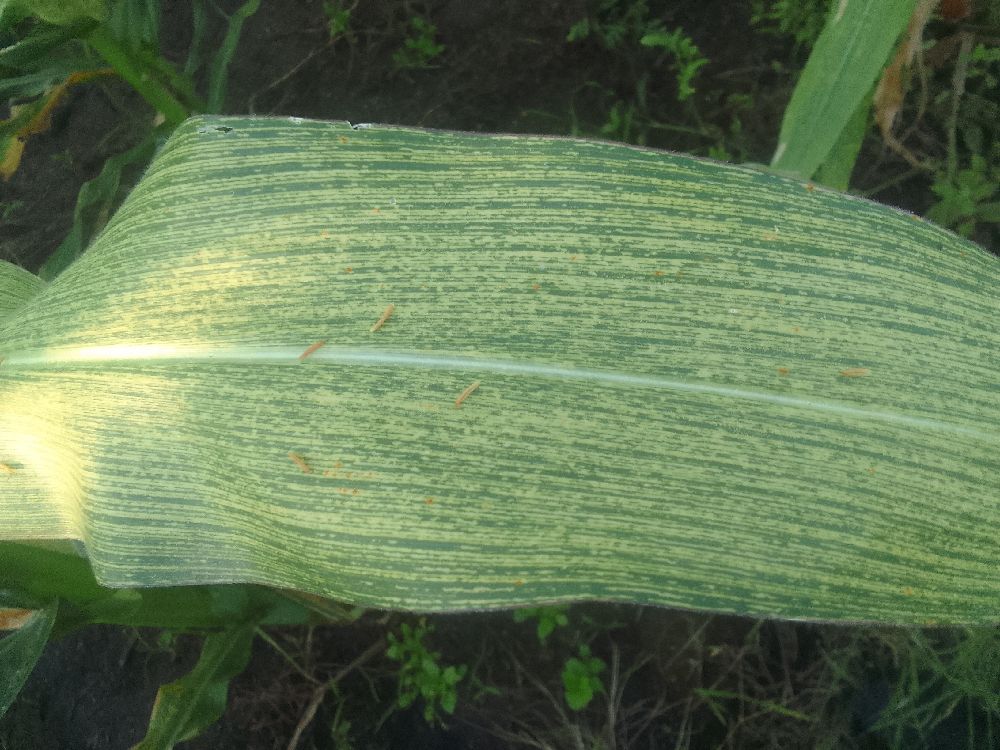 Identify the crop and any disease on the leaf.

maize, maize streak virus
